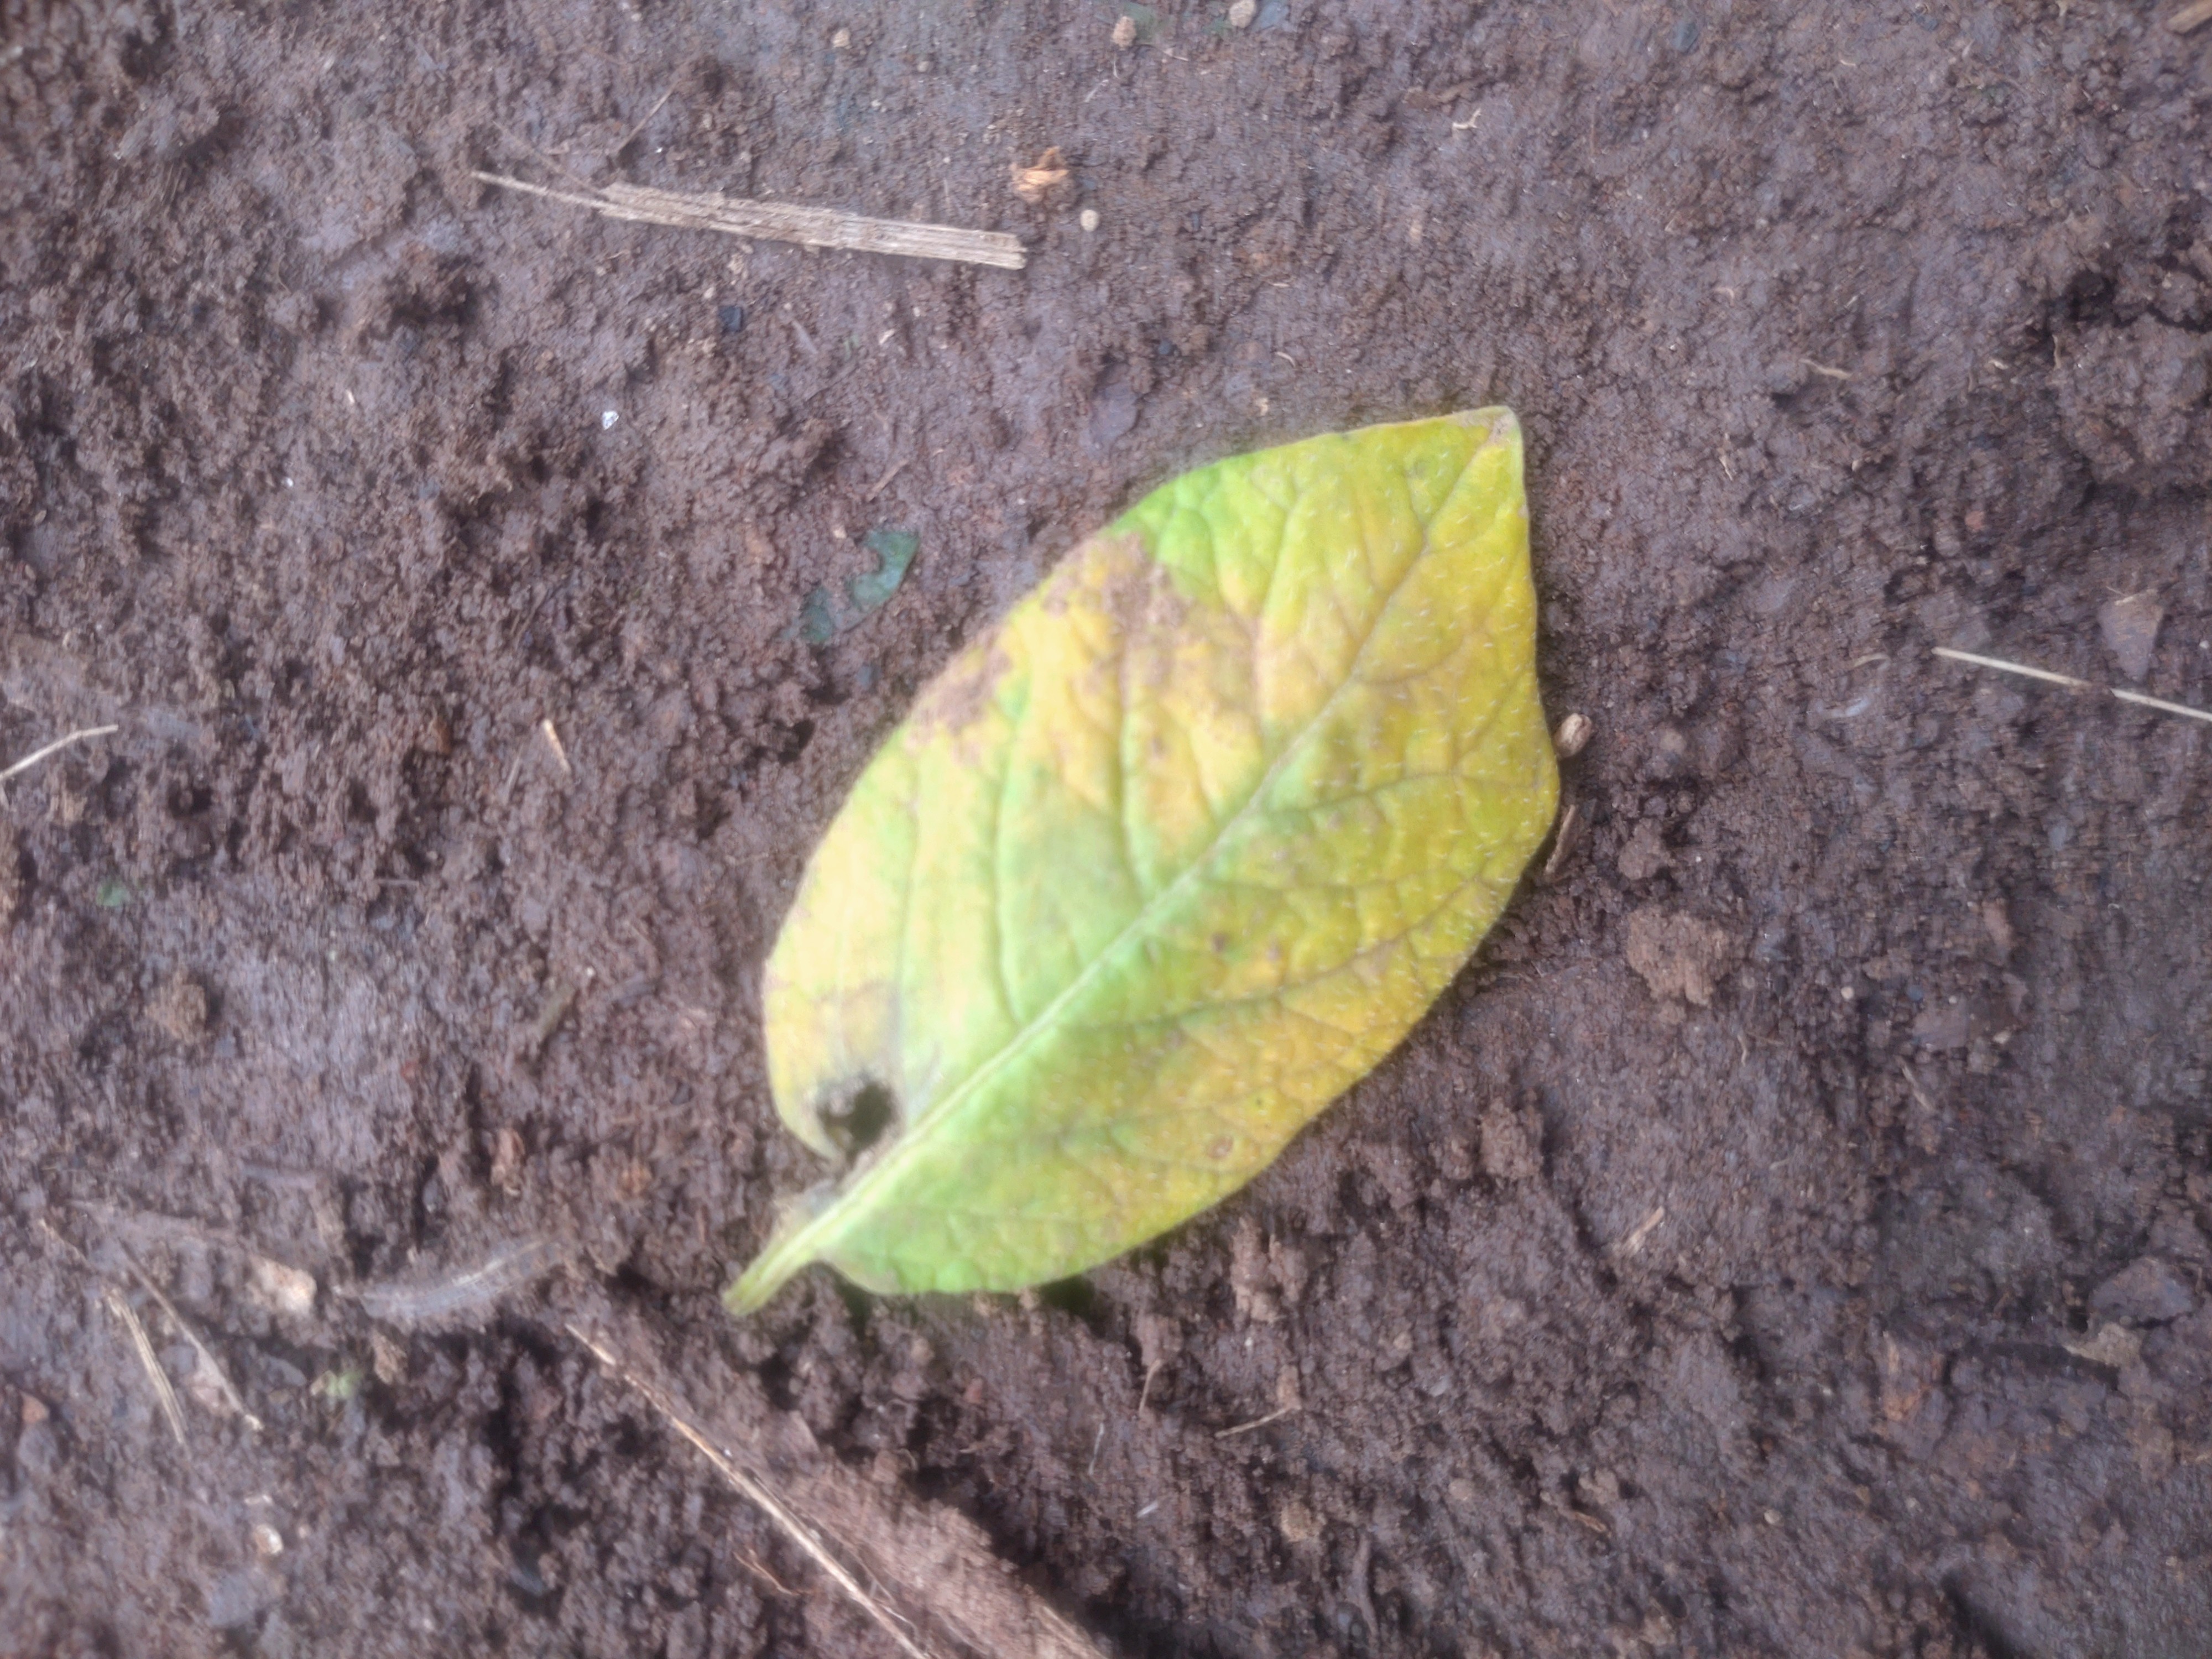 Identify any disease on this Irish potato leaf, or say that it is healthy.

late blight
